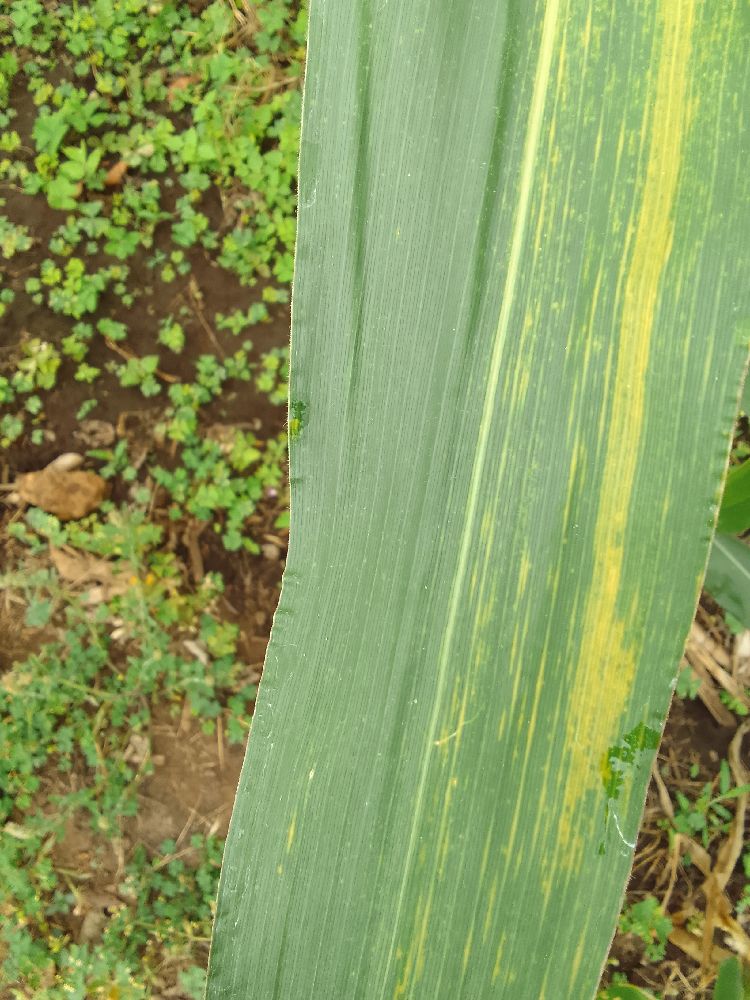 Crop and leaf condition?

maize, maize lethal necrosis
